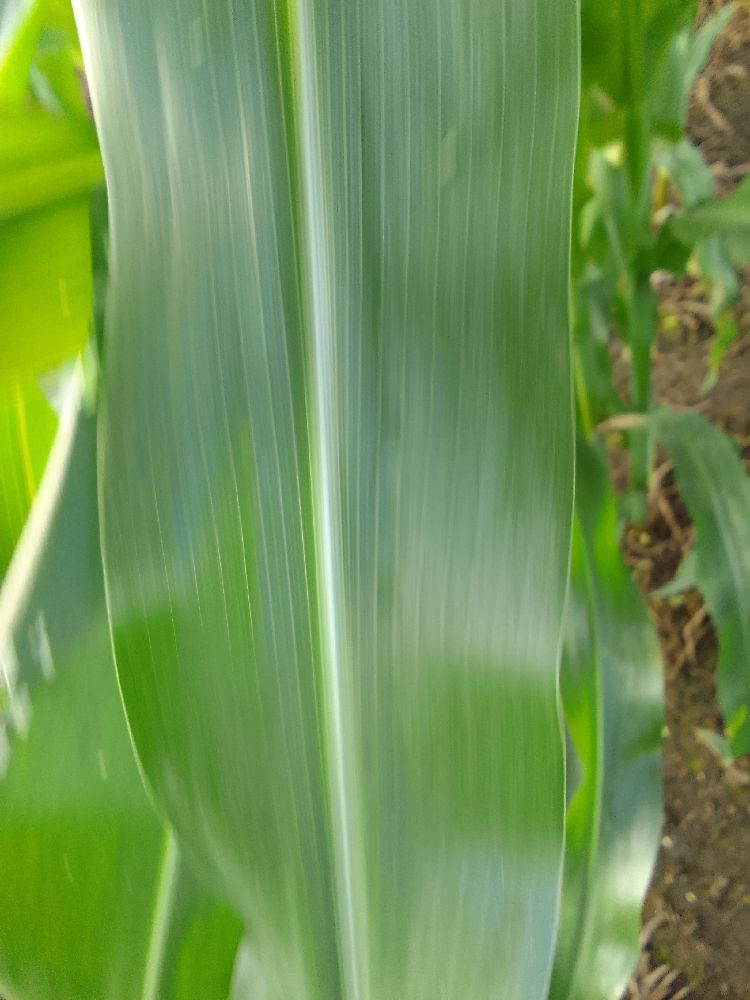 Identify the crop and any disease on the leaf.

maize, healthy
